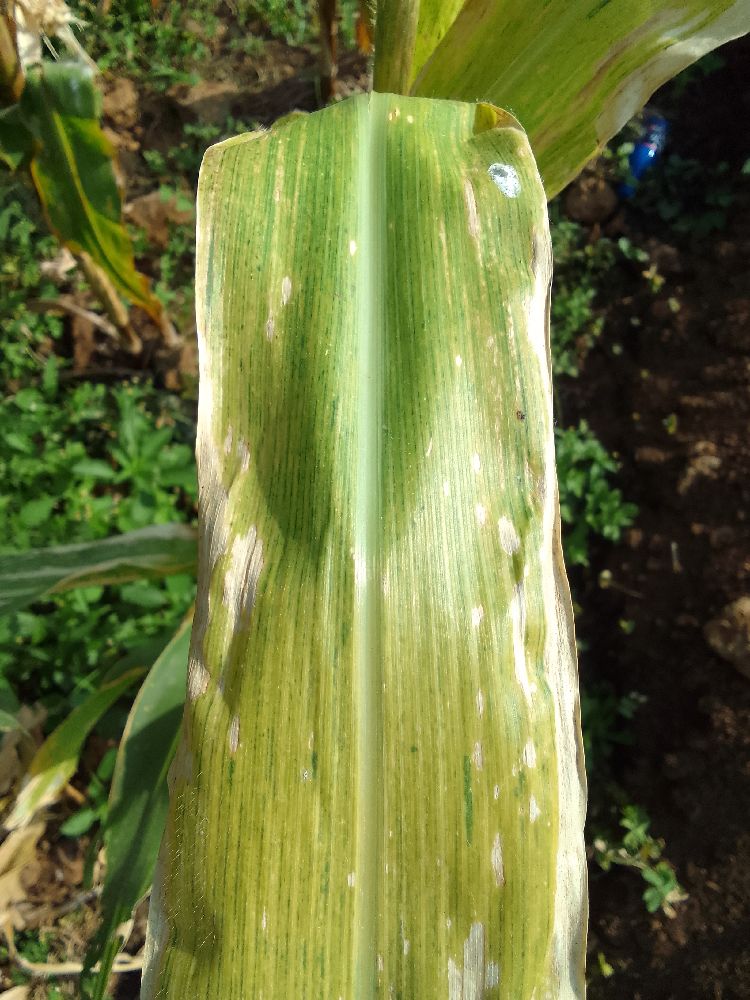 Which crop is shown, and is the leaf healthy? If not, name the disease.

maize, maize lethal necrosis
